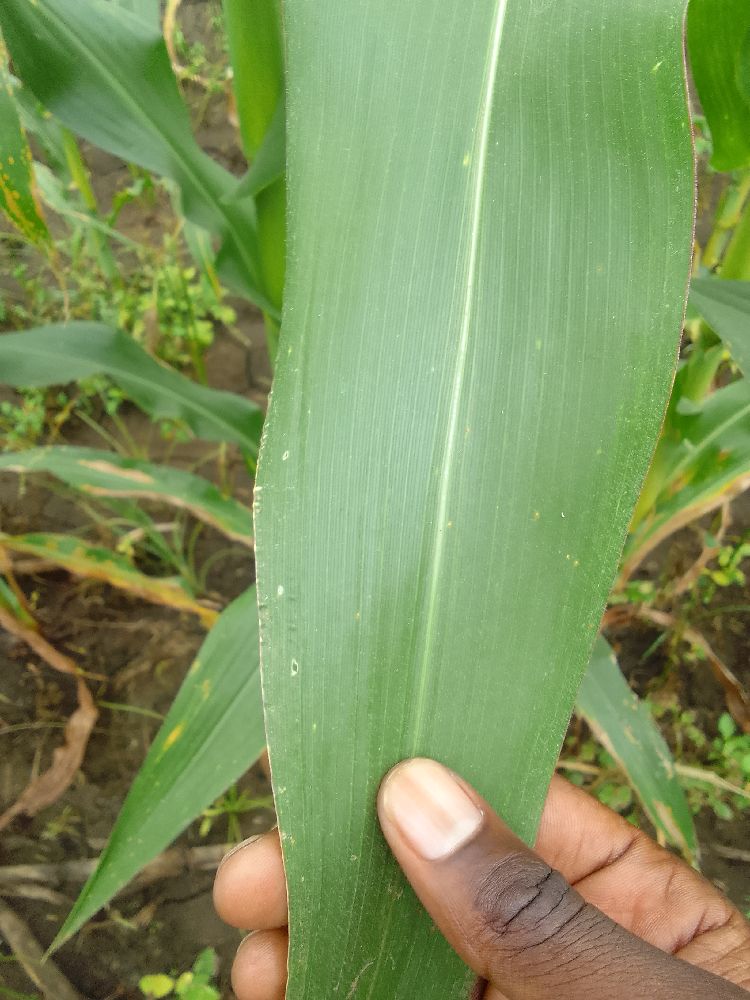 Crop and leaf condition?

maize, healthy
